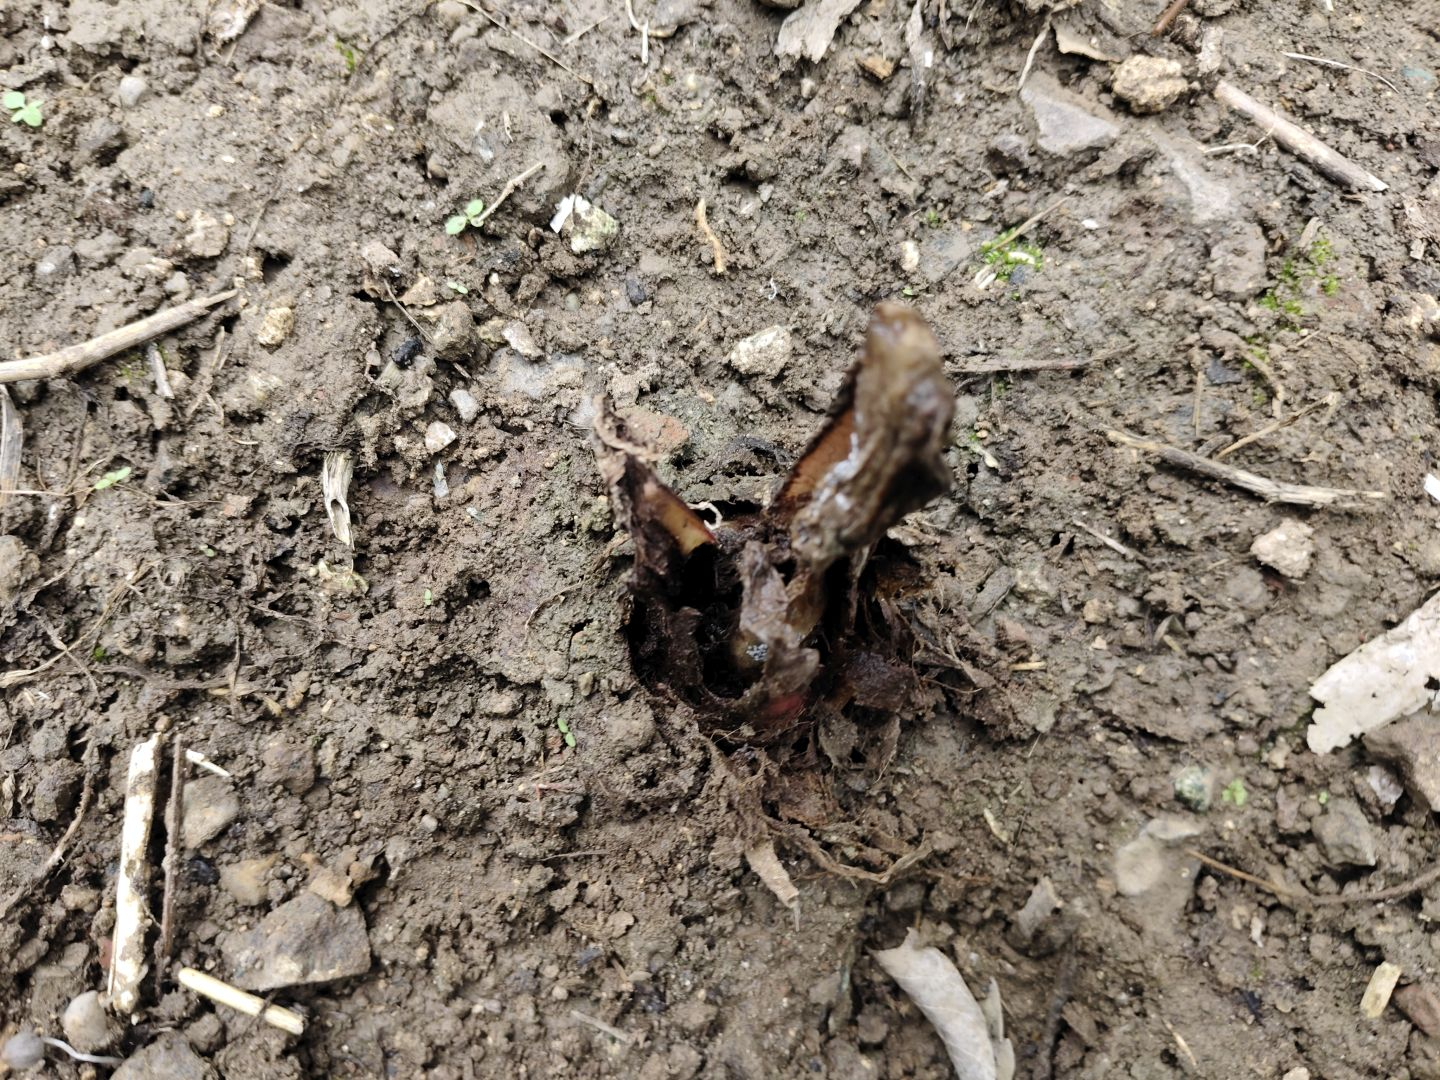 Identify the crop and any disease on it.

taro, root rot
